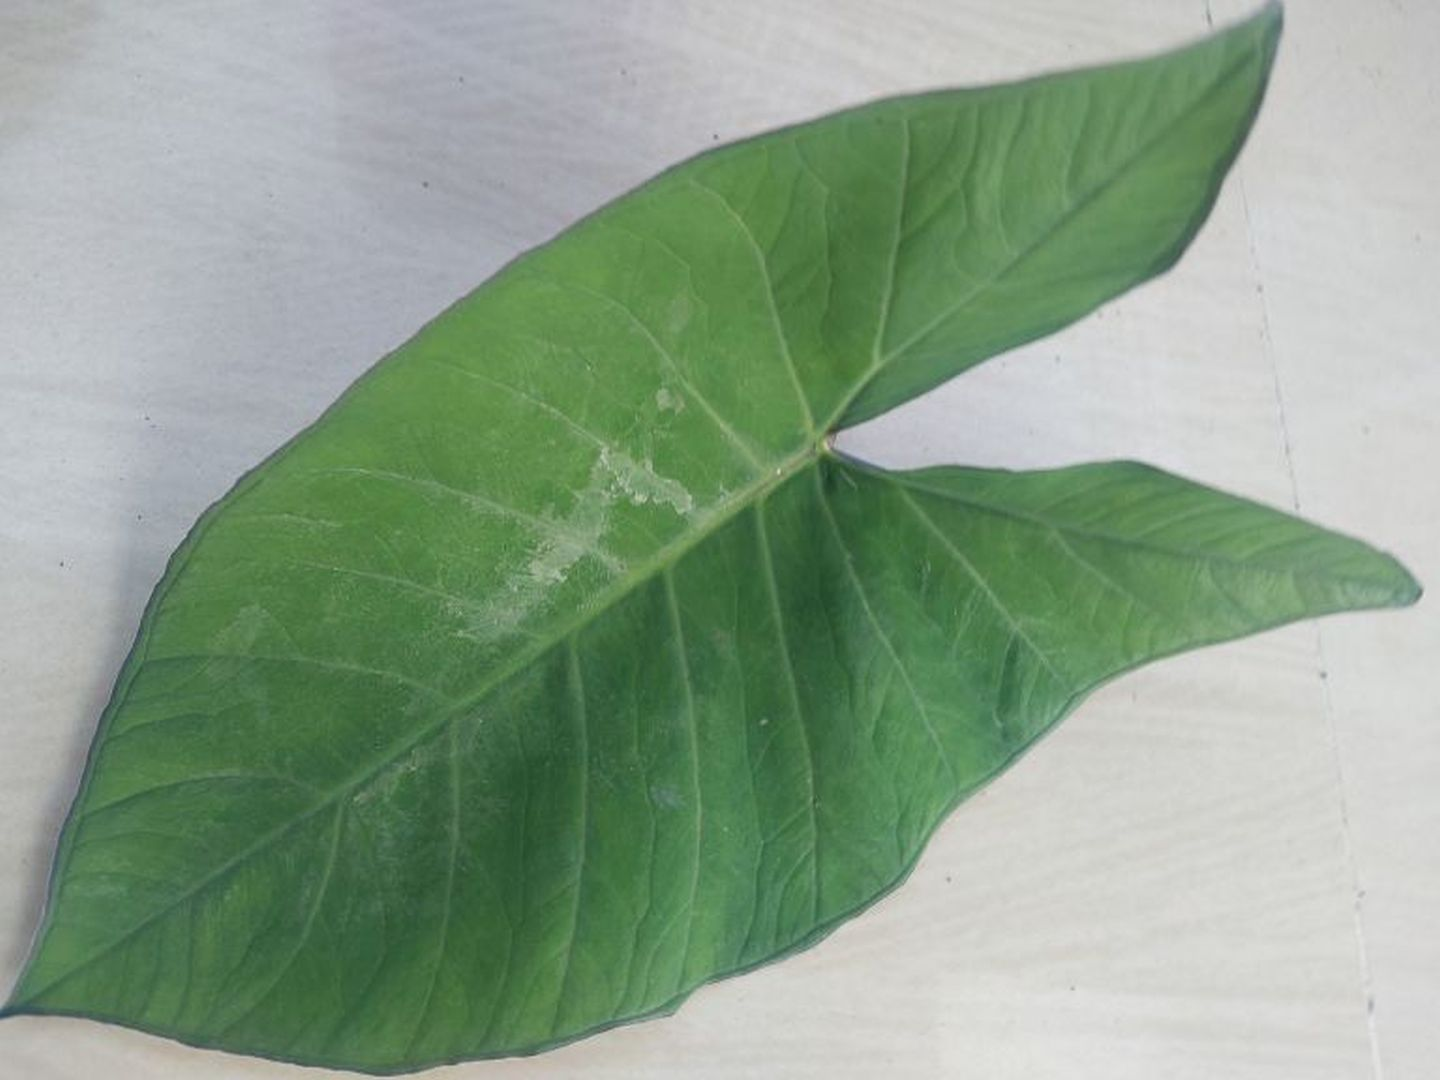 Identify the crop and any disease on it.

taro, healthy
